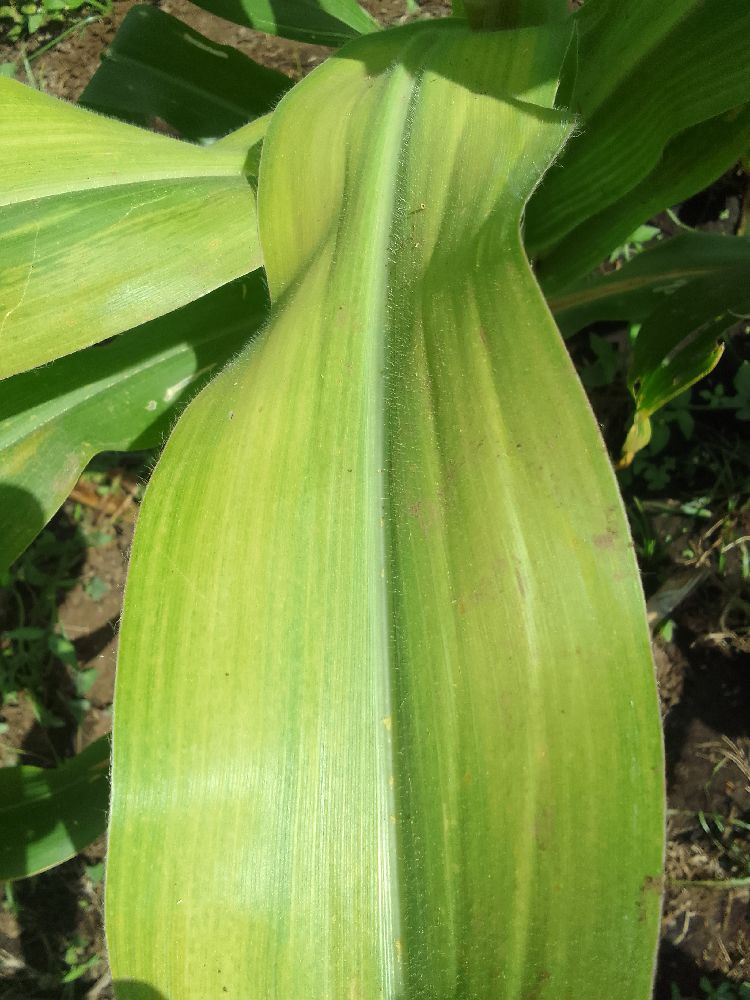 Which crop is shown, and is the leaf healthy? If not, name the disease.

maize, maize lethal necrosis
